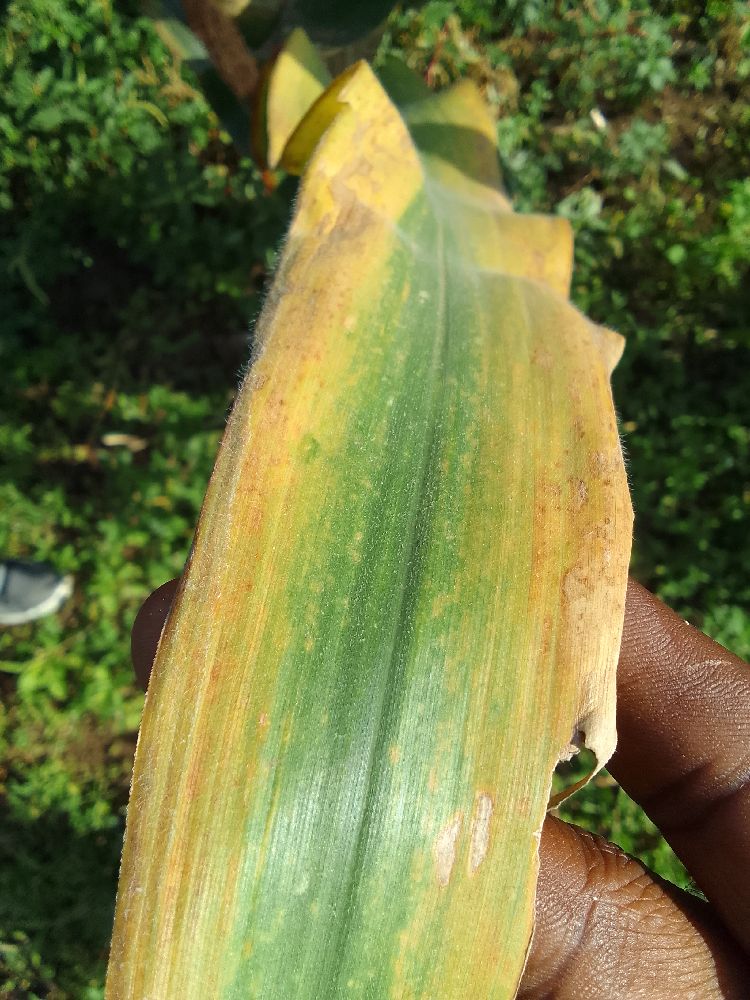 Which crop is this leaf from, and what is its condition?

maize, maize lethal necrosis
